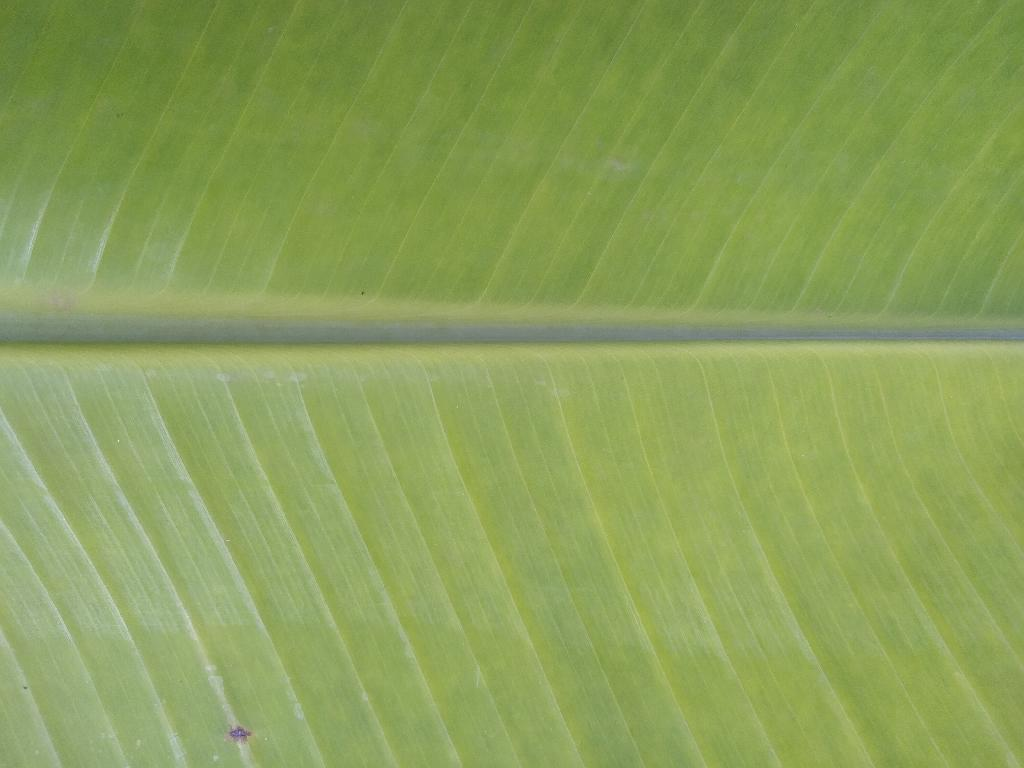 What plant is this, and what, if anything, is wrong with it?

banana, healthy
